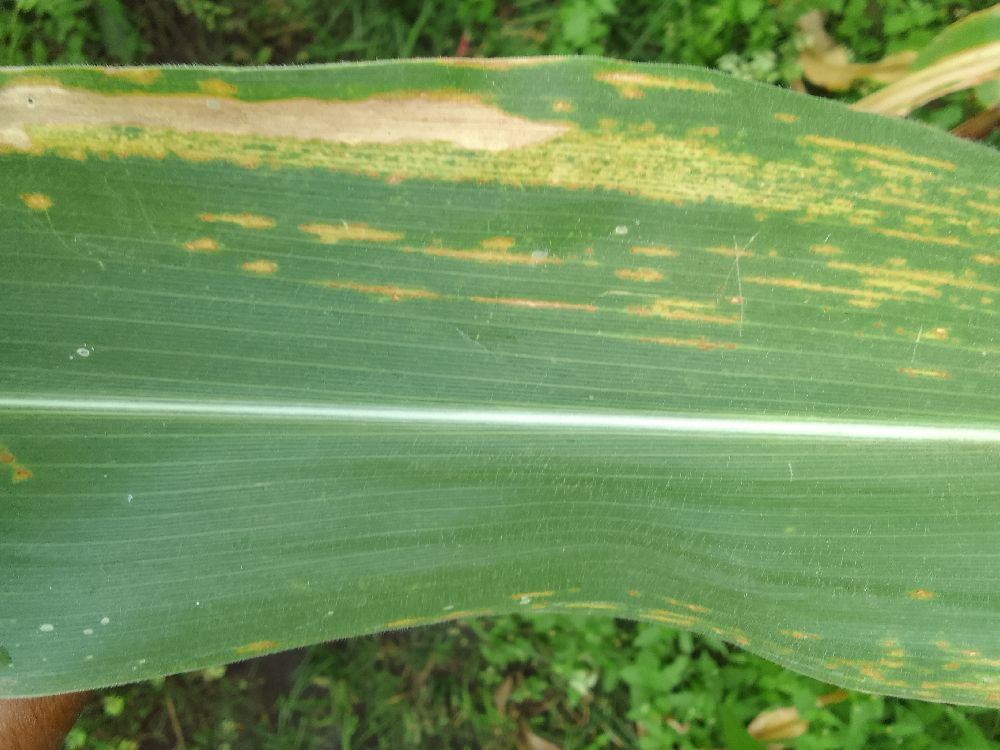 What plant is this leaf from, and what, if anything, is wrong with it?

maize, maize lethal necrosis
